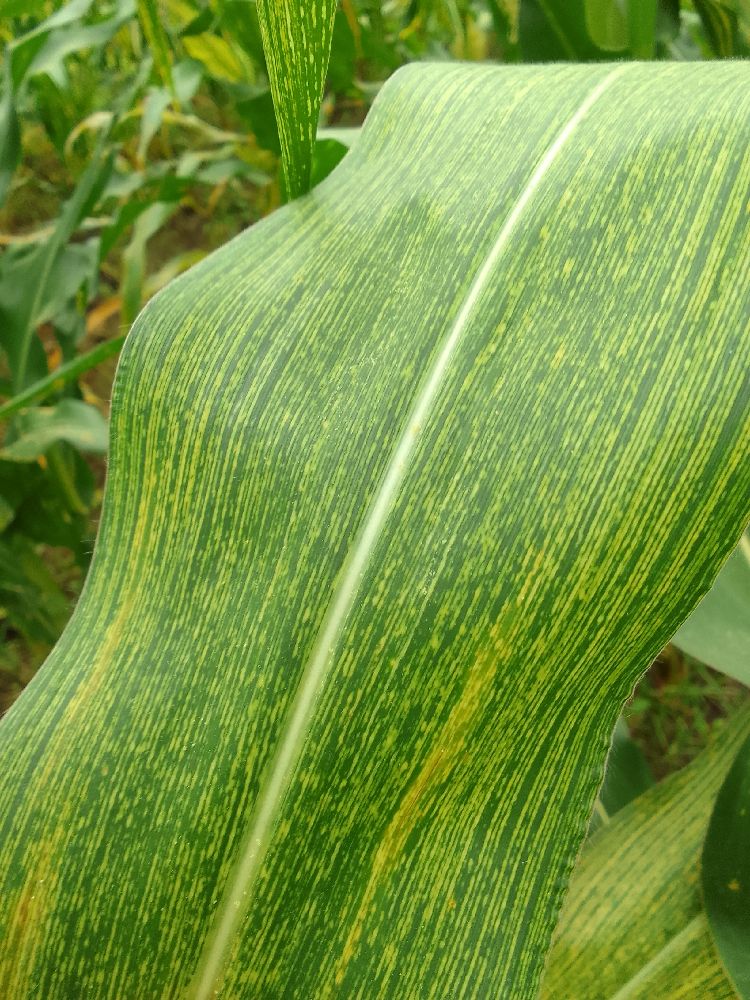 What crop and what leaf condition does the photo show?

maize, maize streak virus
